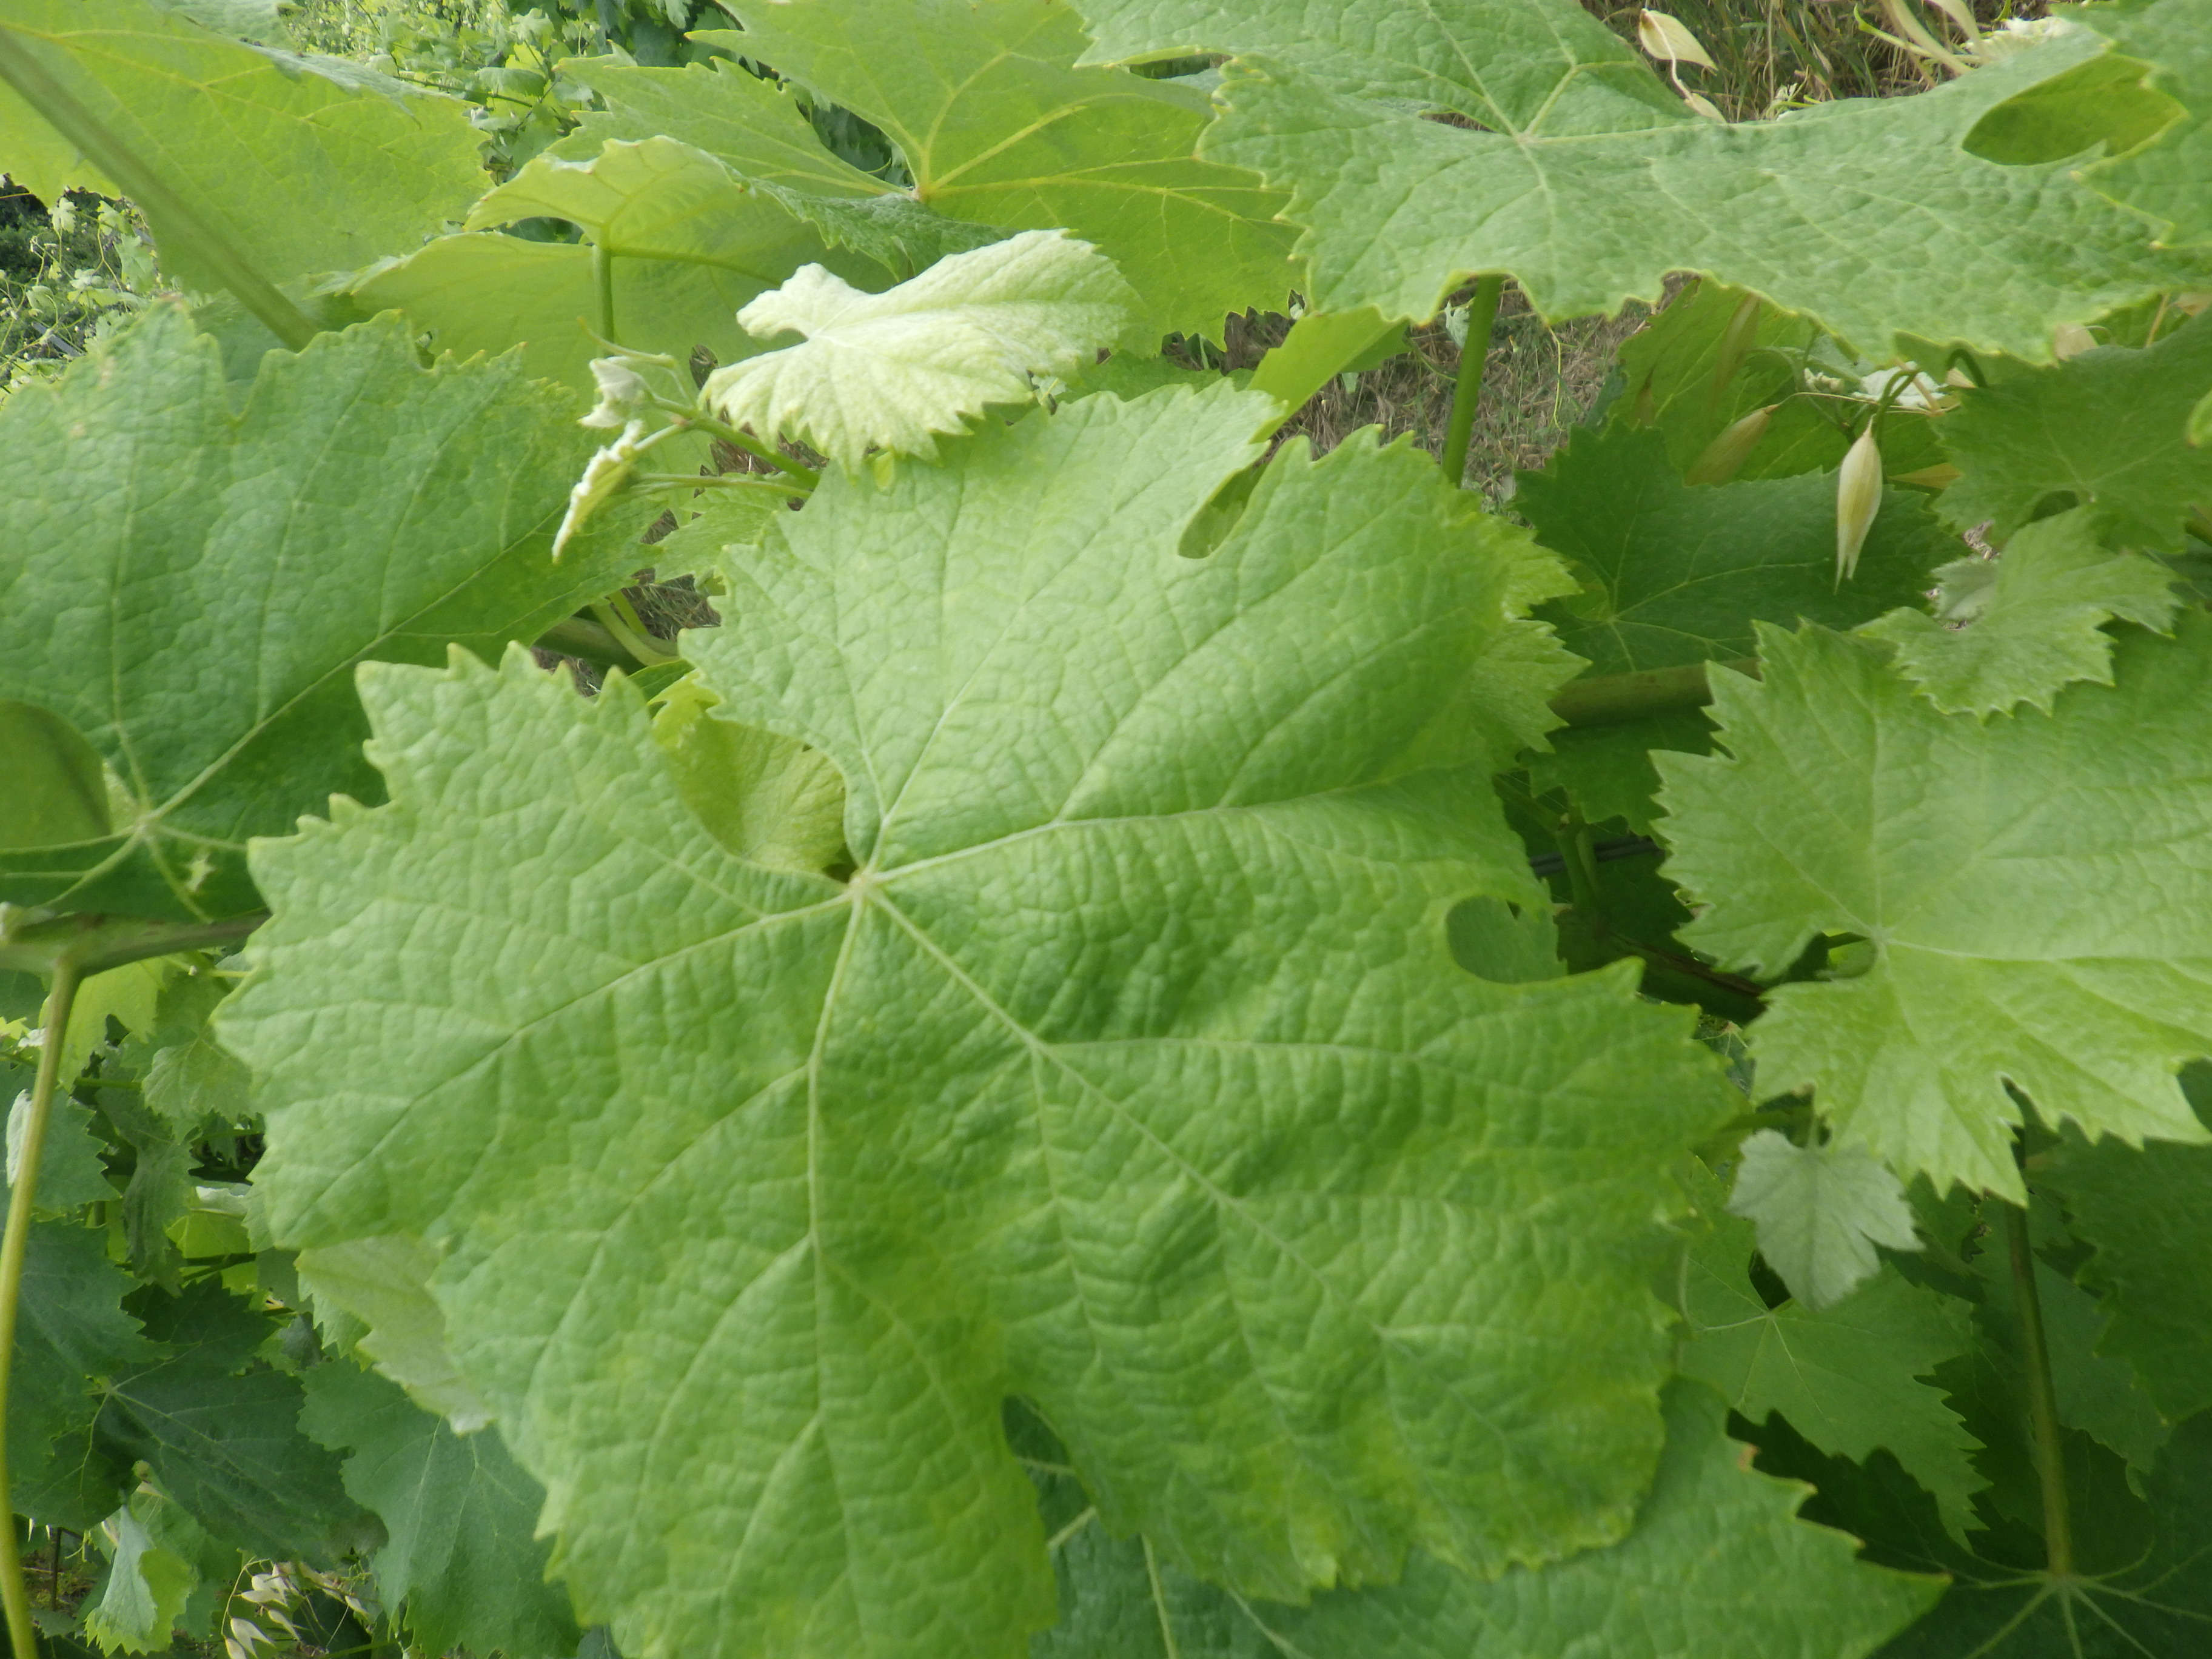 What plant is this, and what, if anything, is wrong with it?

grapevine, healthy
